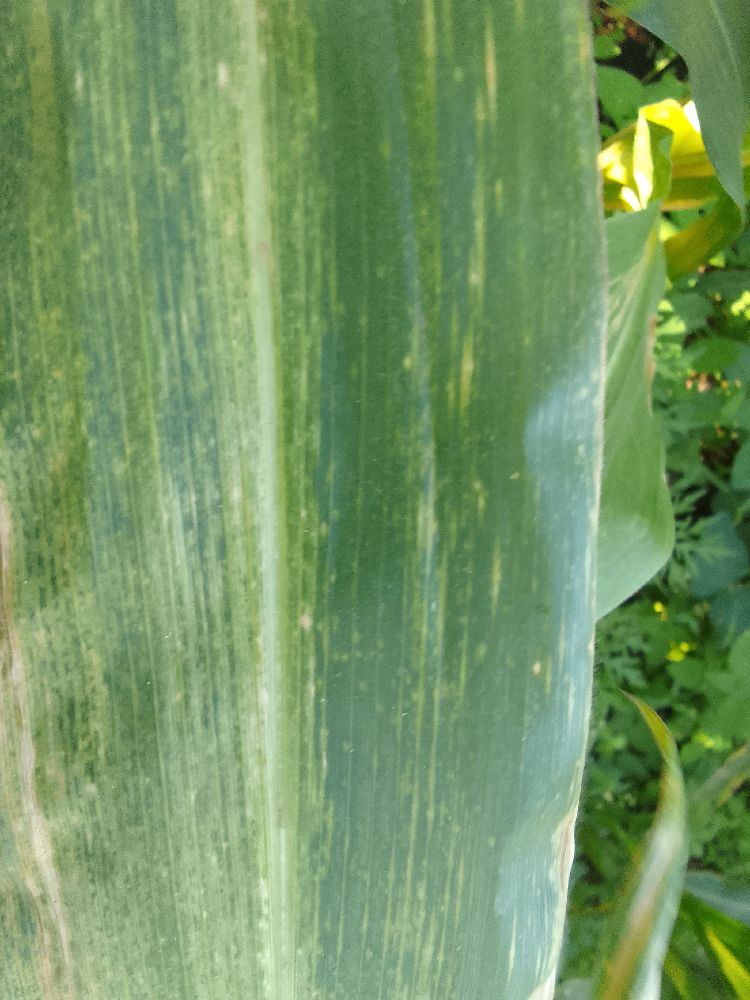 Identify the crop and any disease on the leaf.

maize, maize lethal necrosis
